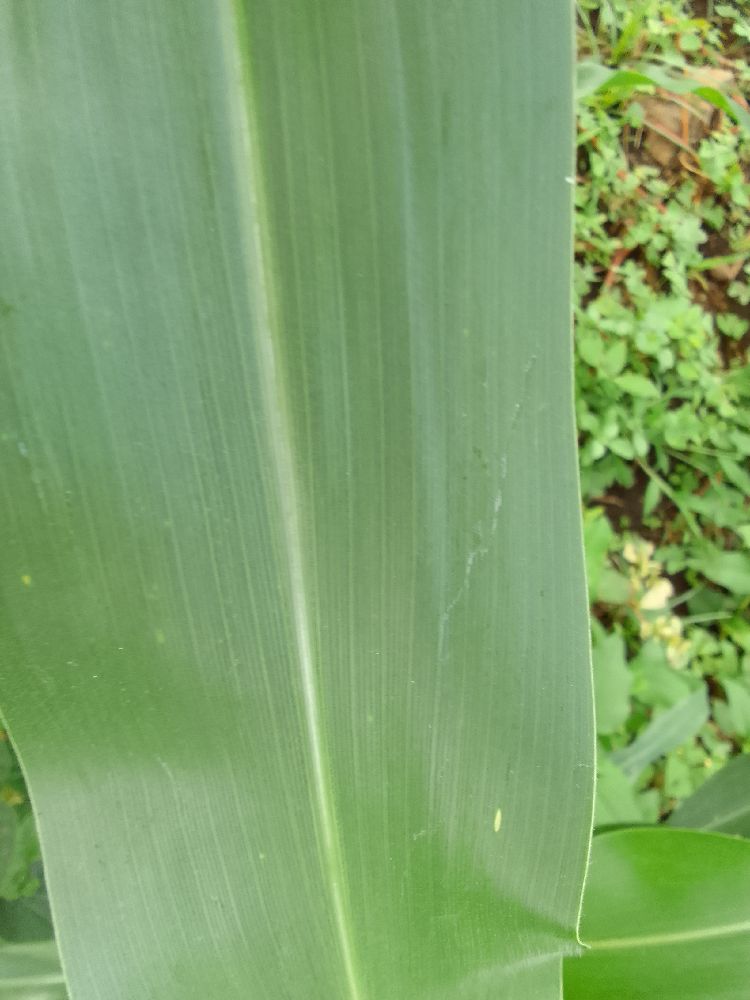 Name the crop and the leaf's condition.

maize, healthy
